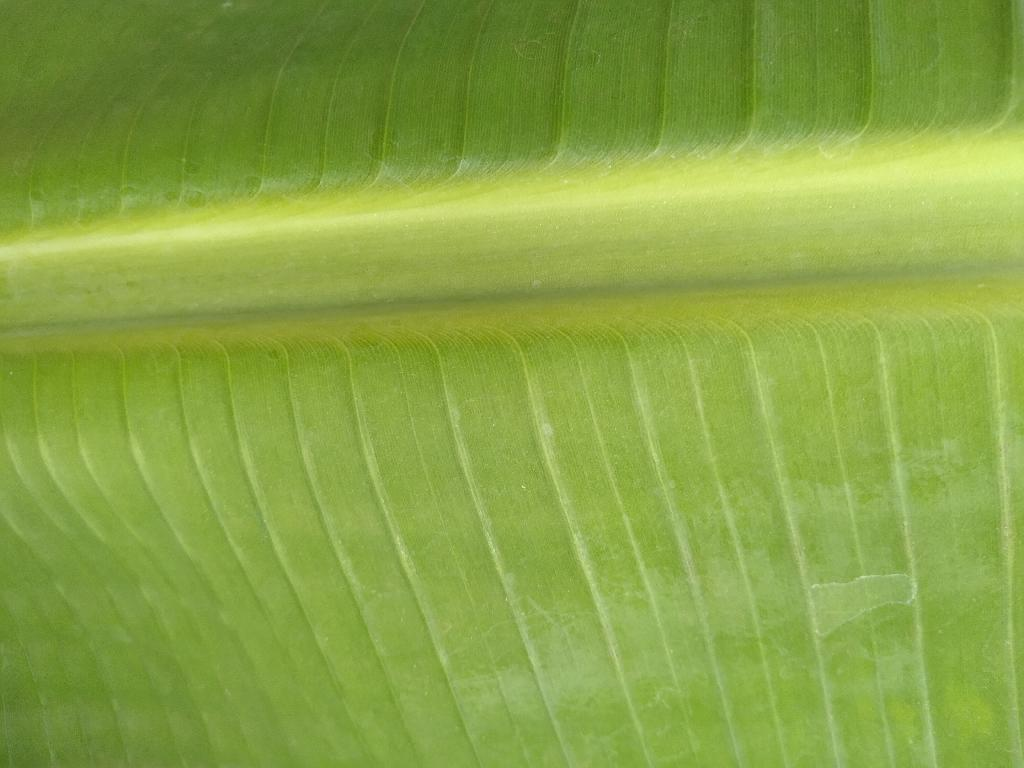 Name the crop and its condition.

banana, healthy
